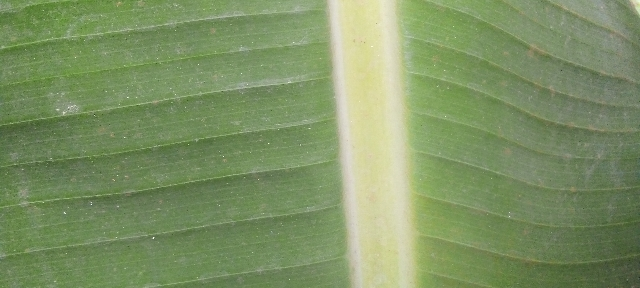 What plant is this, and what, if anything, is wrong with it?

banana, healthy
